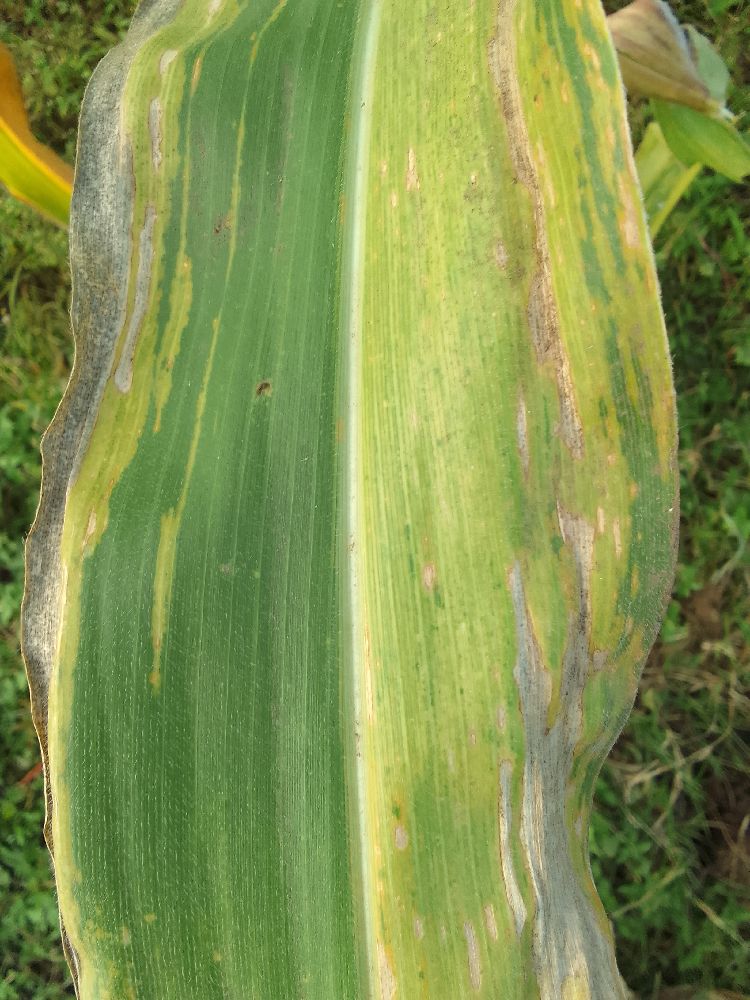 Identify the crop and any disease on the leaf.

maize, maize lethal necrosis
